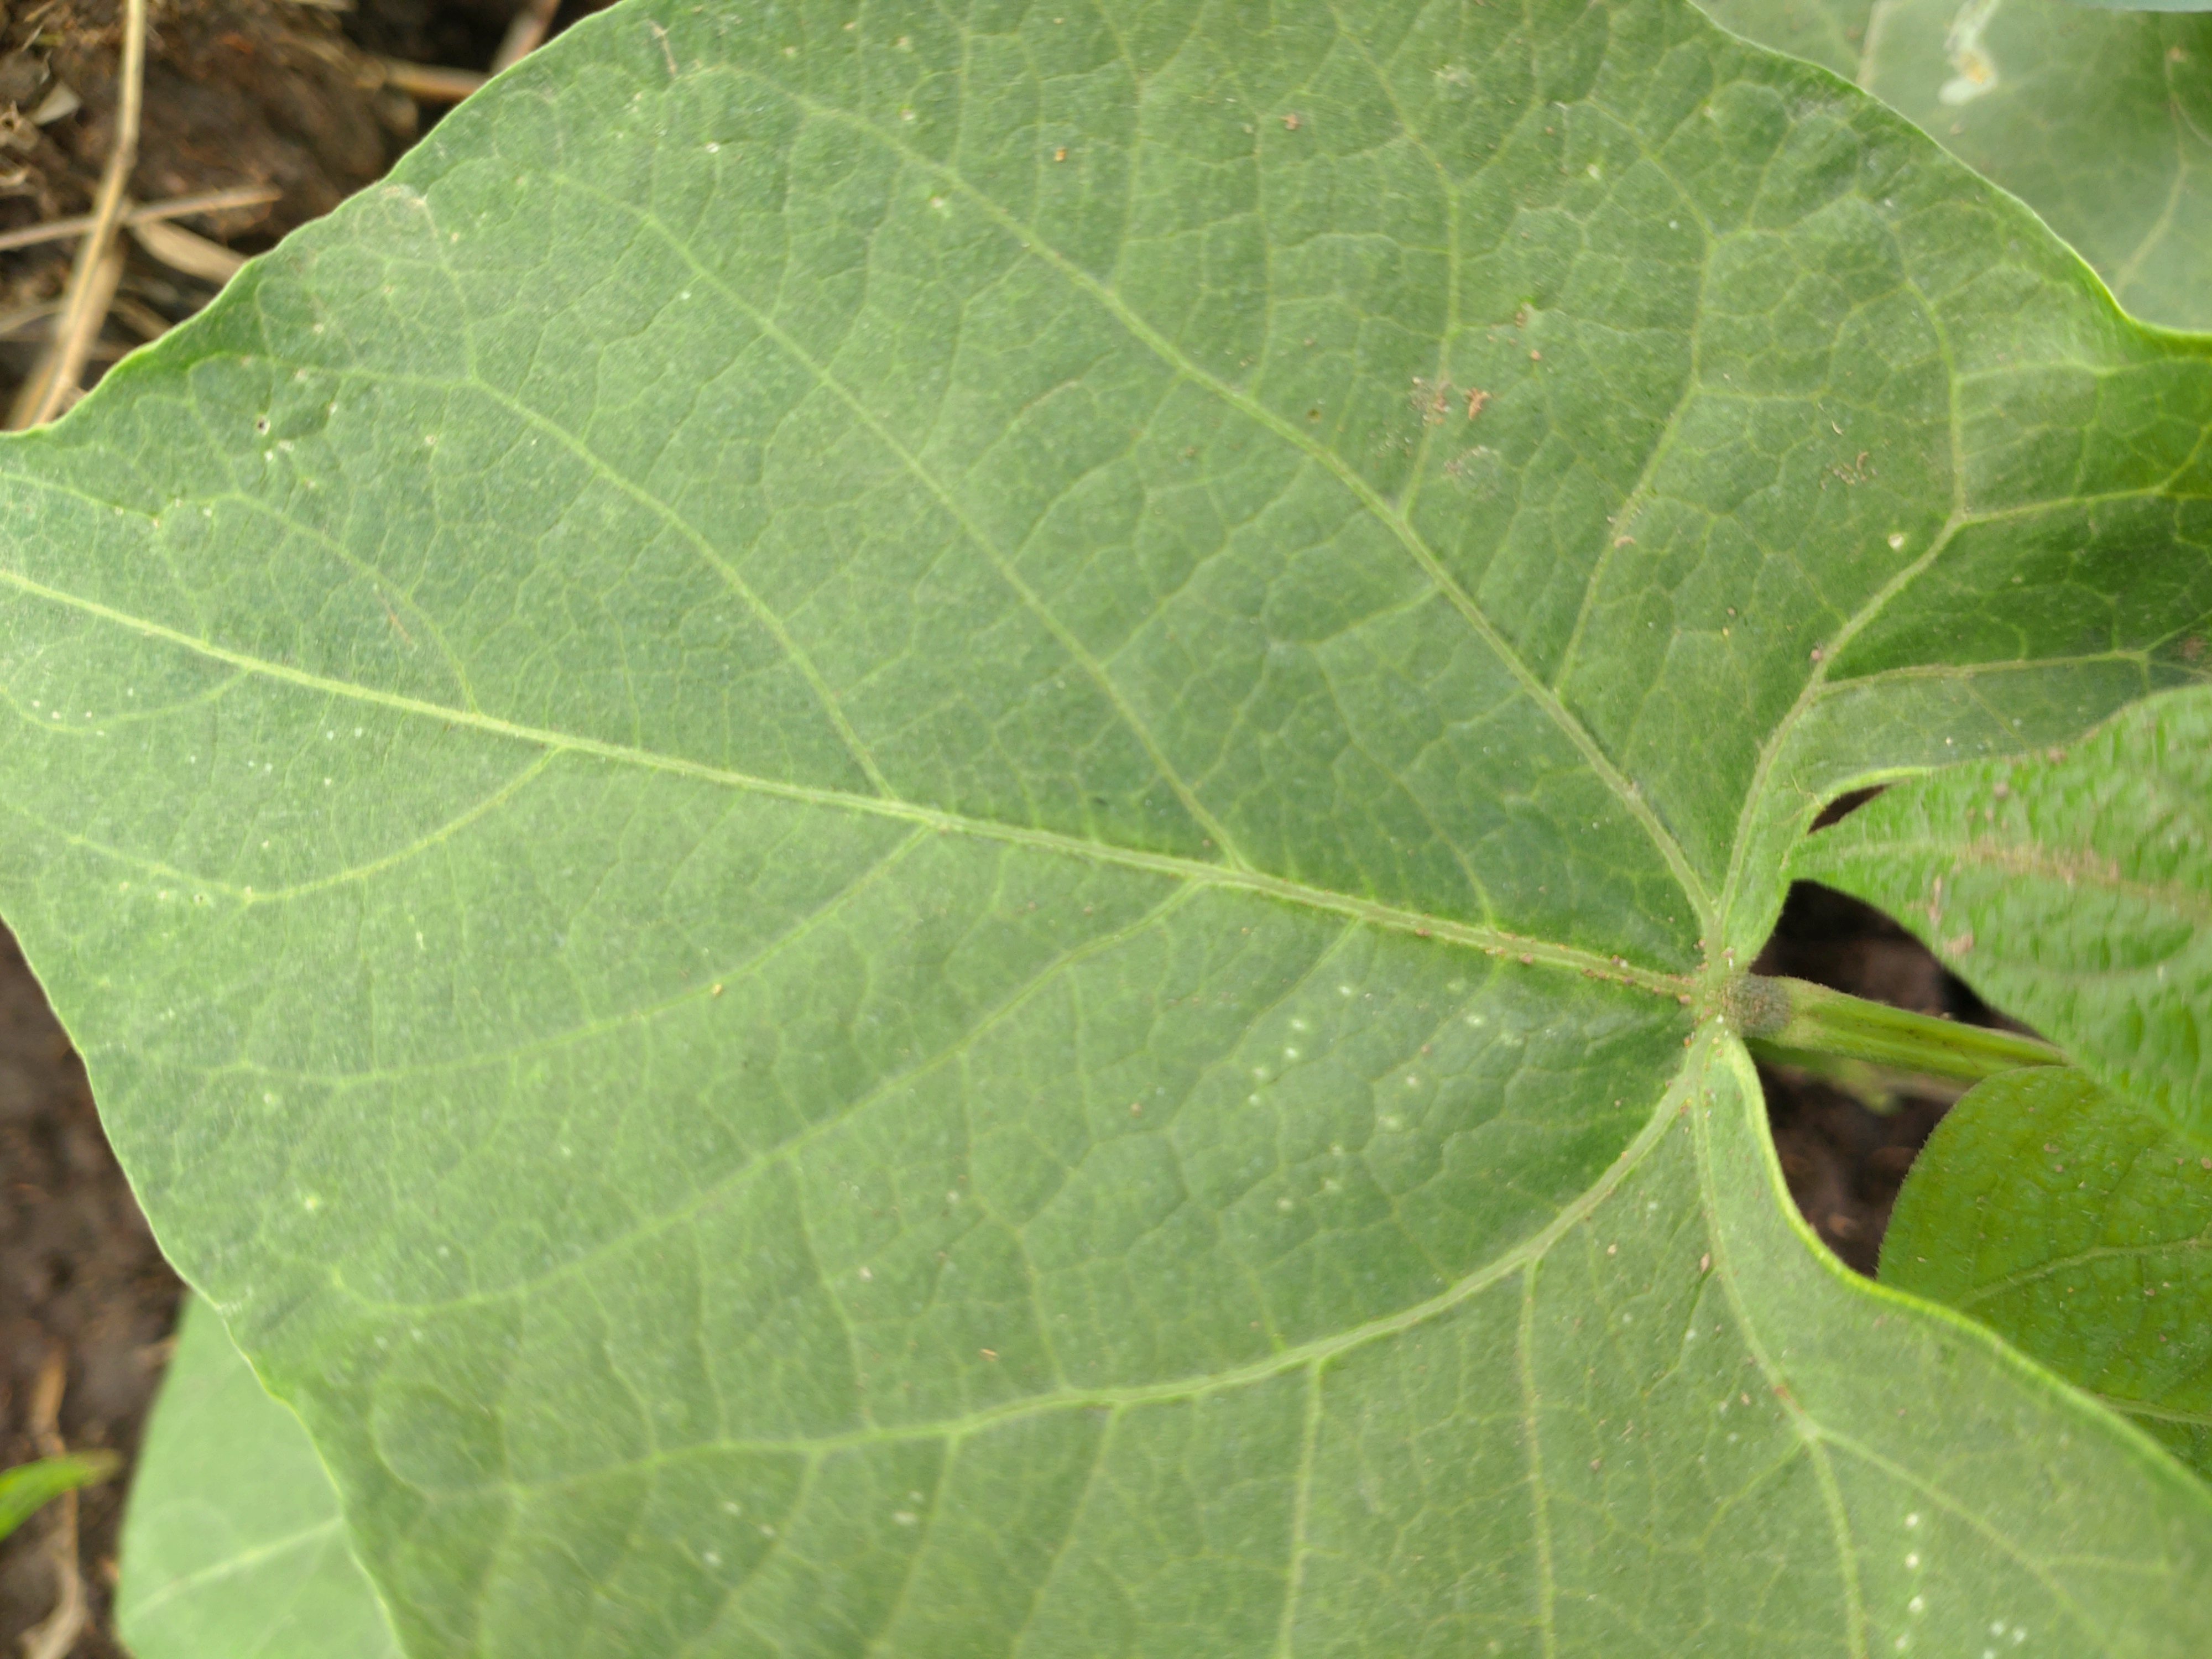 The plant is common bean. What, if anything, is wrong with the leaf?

healthy
